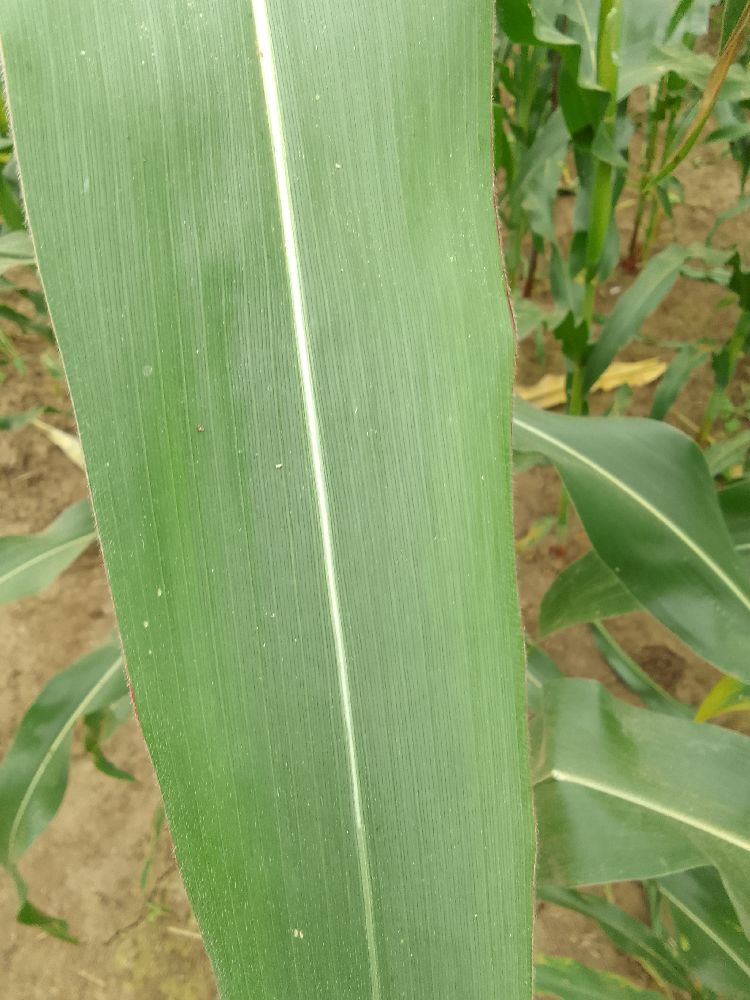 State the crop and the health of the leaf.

maize, healthy
